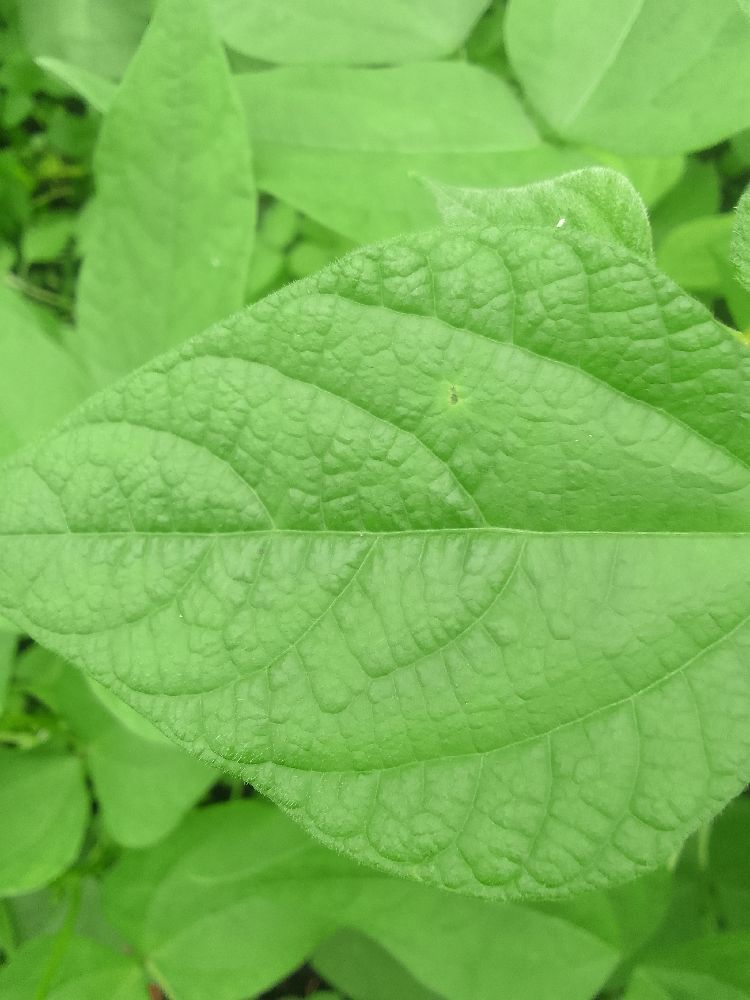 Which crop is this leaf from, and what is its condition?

common bean, healthy
